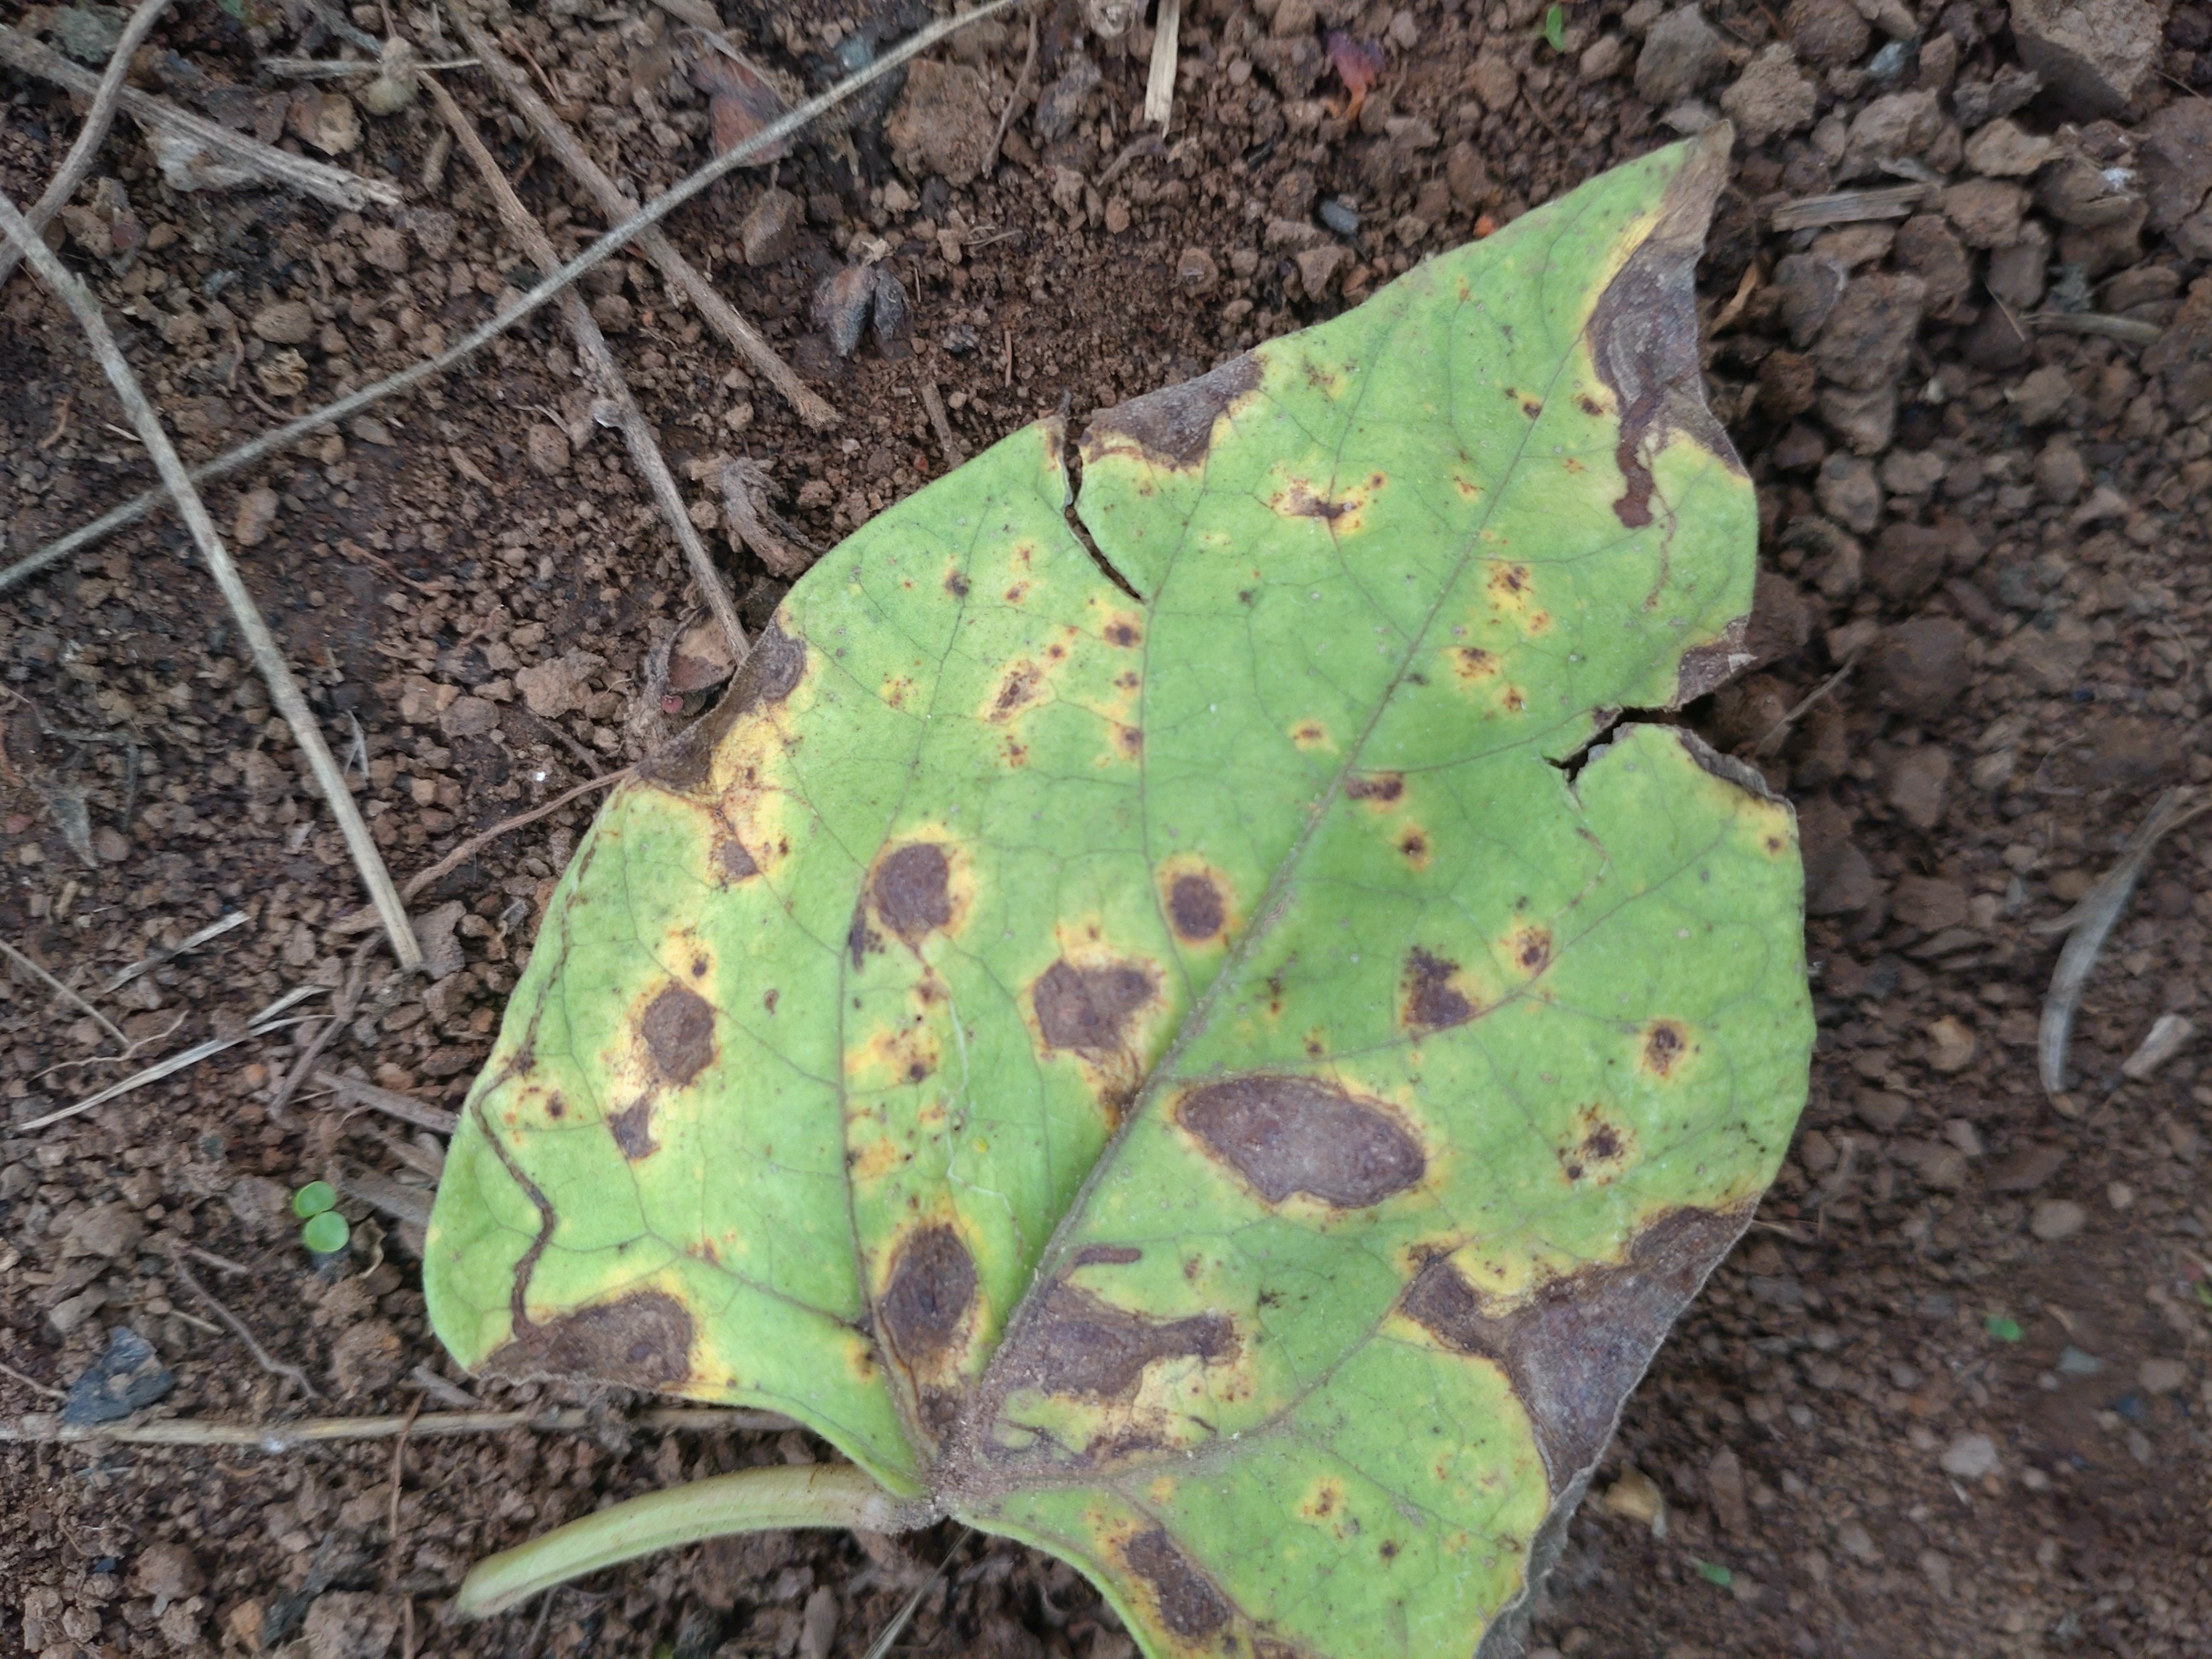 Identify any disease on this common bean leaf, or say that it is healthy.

rust
